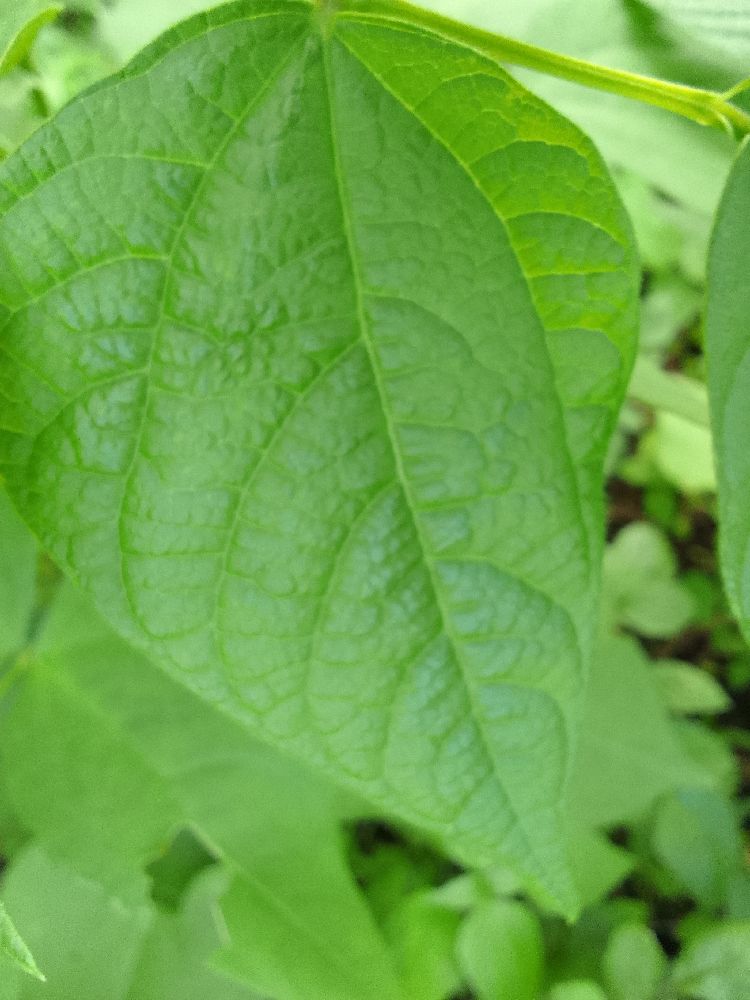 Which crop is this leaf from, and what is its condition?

common bean, healthy
